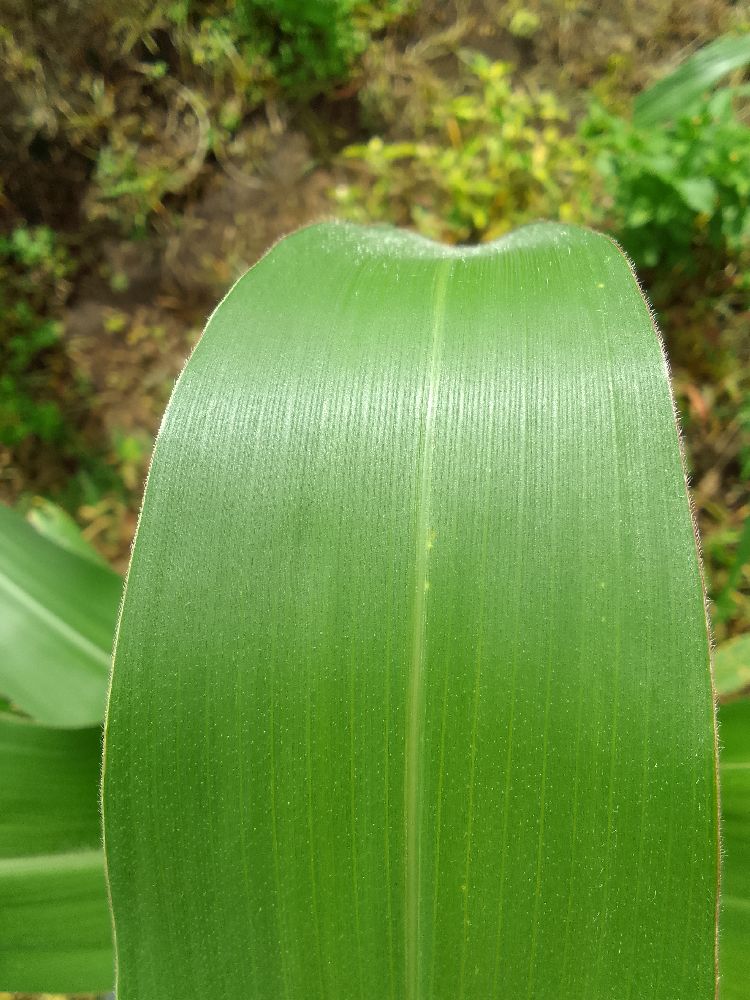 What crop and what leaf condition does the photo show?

maize, healthy
